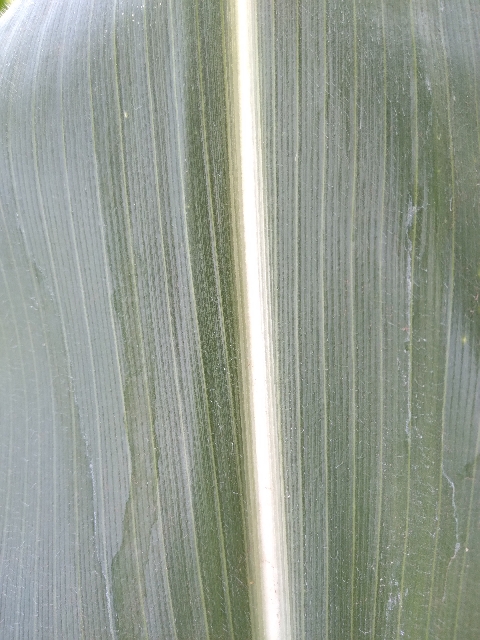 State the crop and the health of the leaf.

maize, healthy
